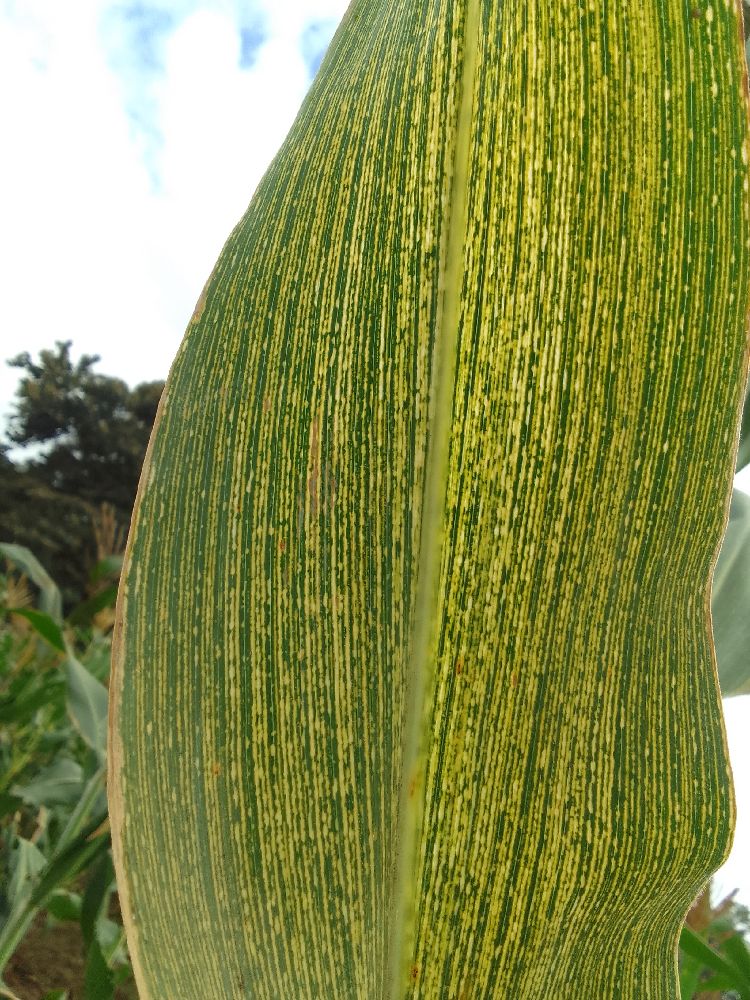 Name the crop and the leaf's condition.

maize, maize streak virus
